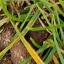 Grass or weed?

grass
